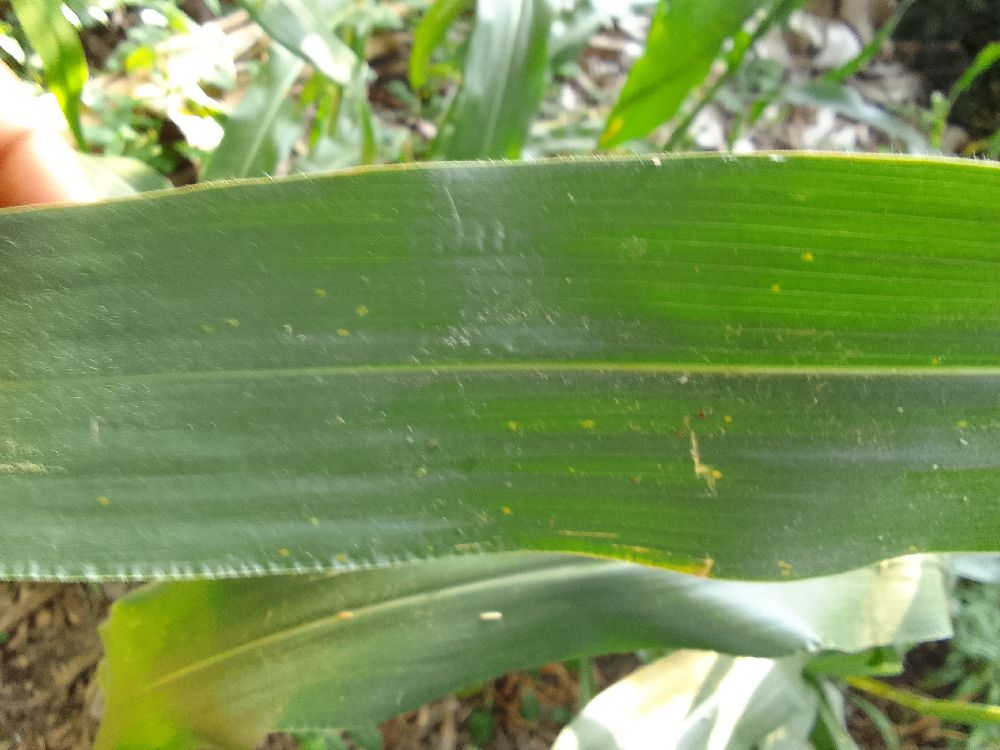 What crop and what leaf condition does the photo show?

maize, healthy
